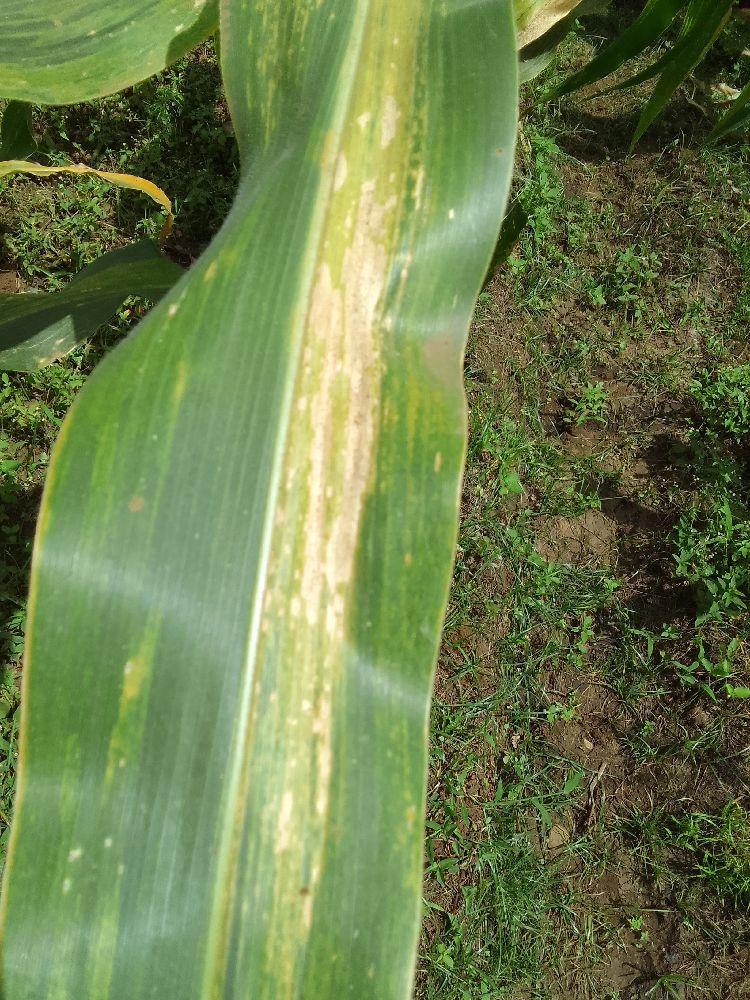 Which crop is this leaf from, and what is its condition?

maize, maize lethal necrosis
